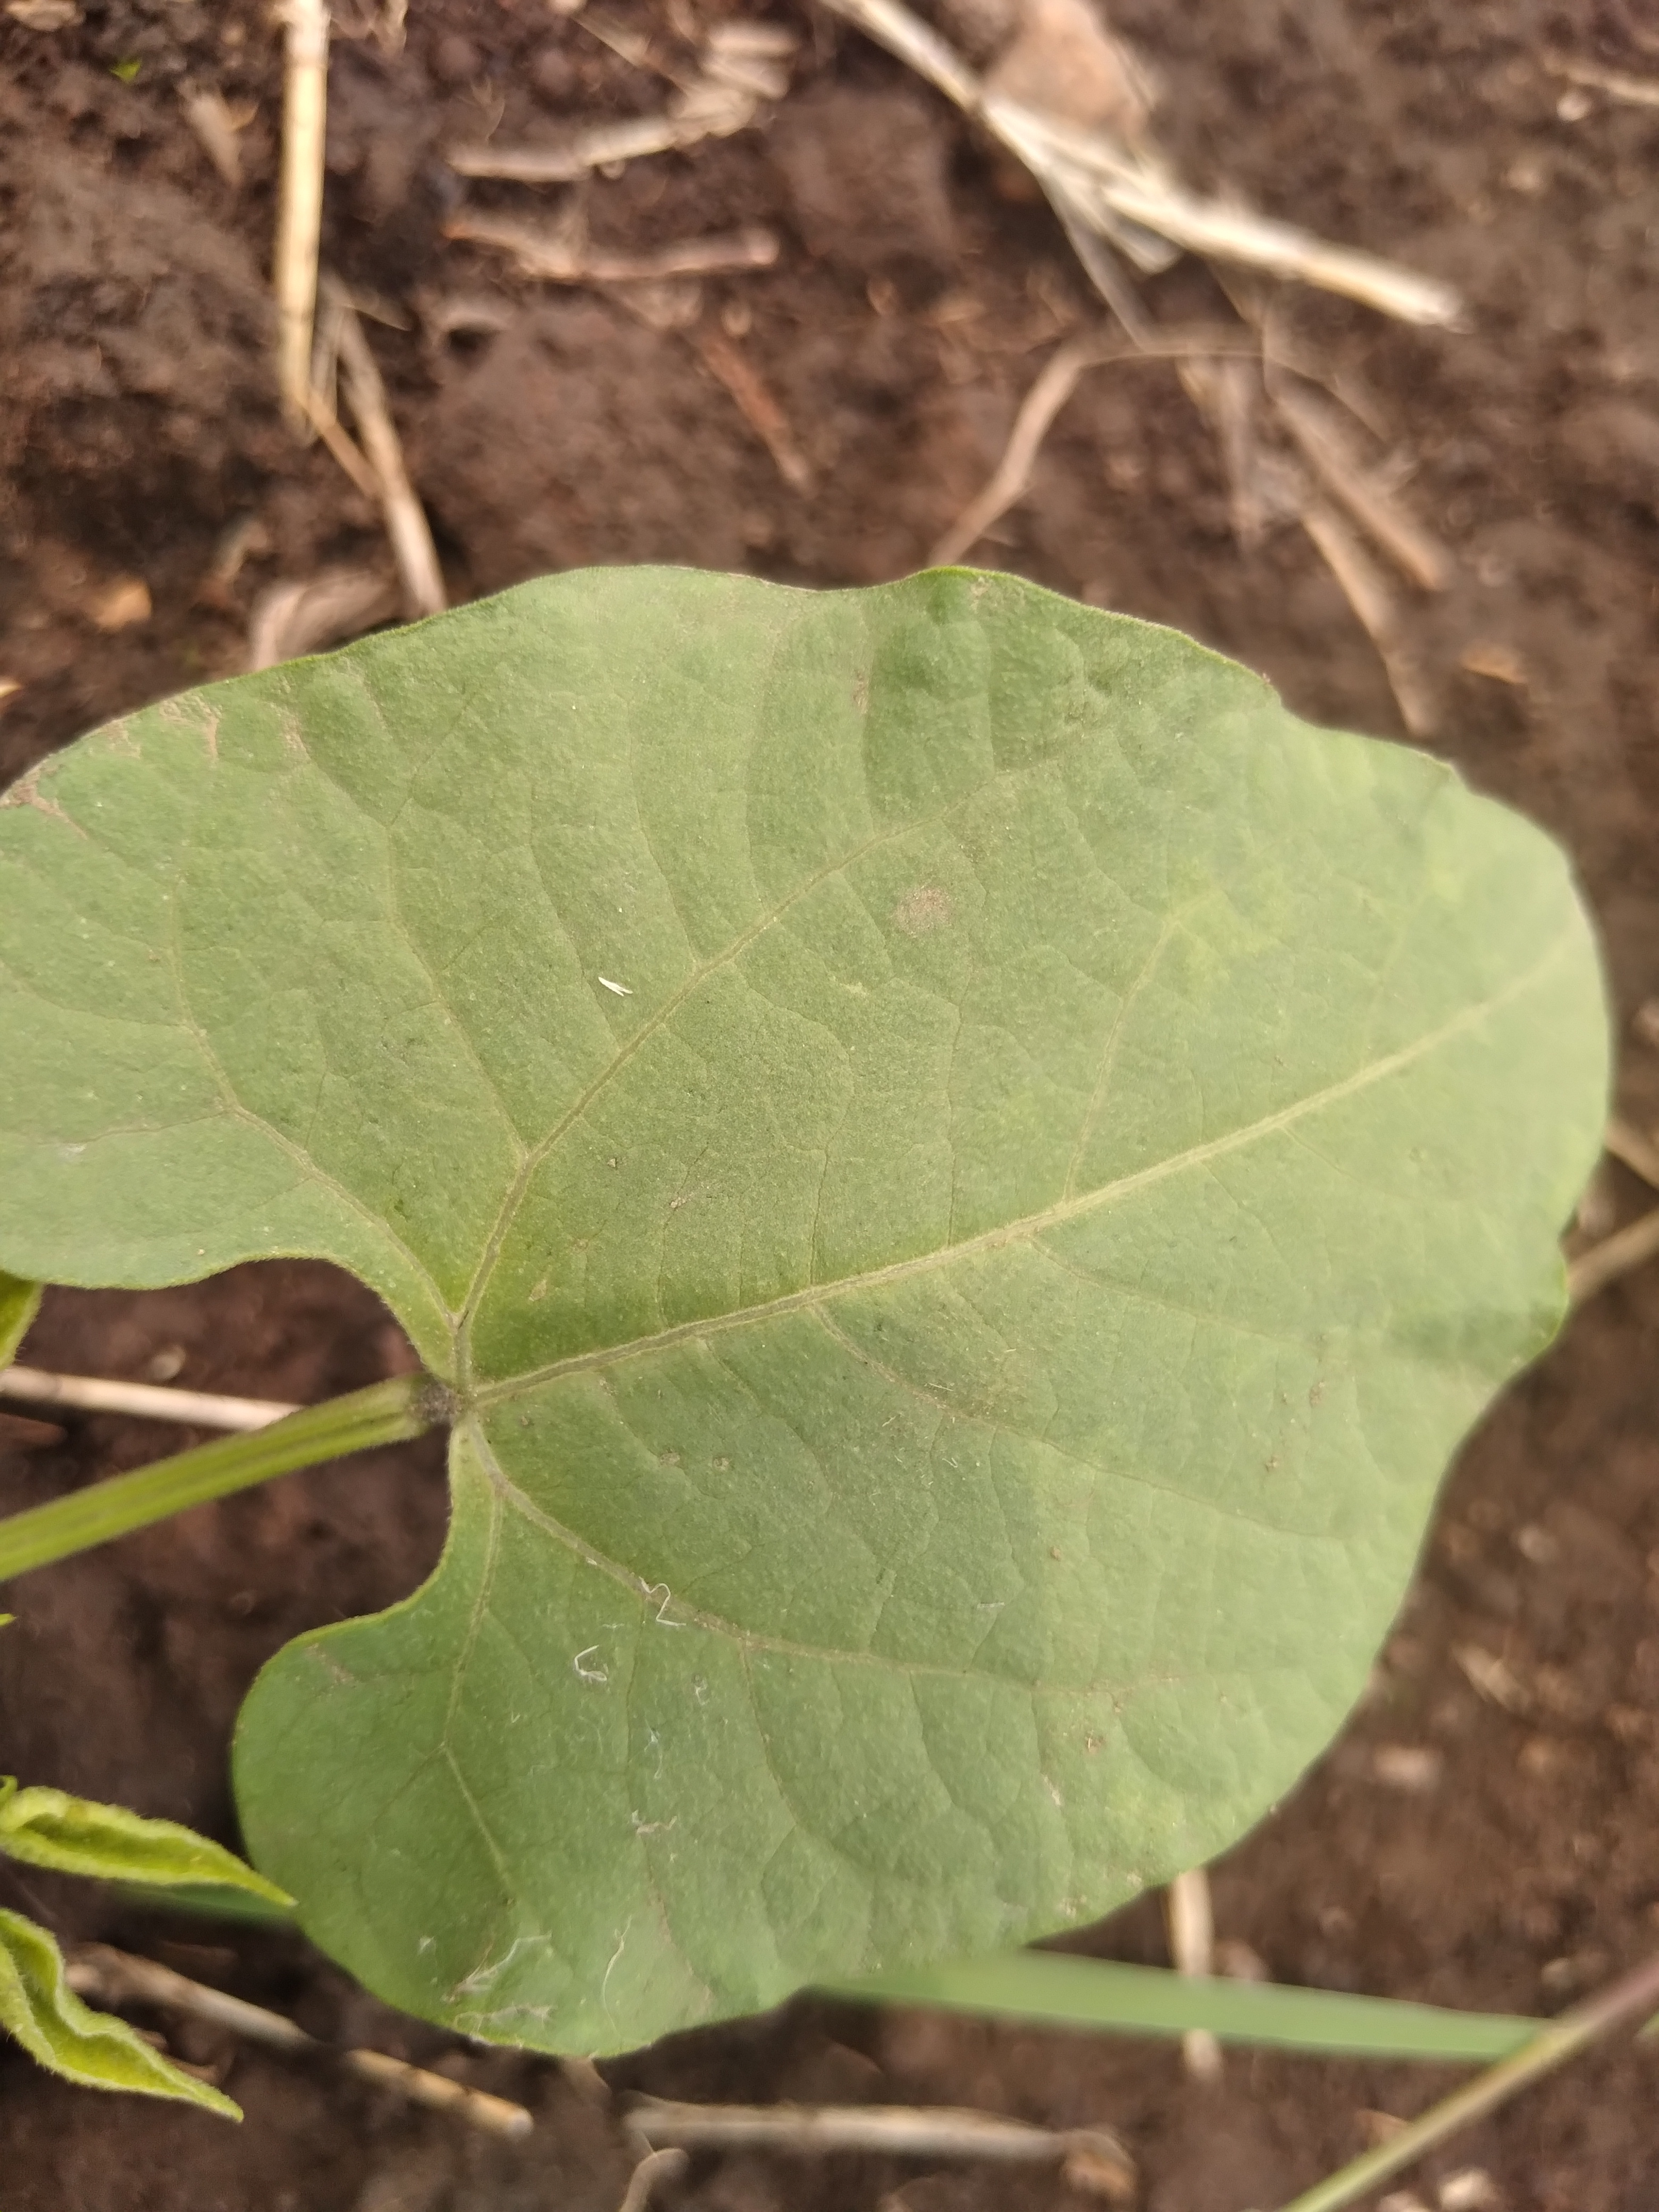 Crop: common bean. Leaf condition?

healthy
